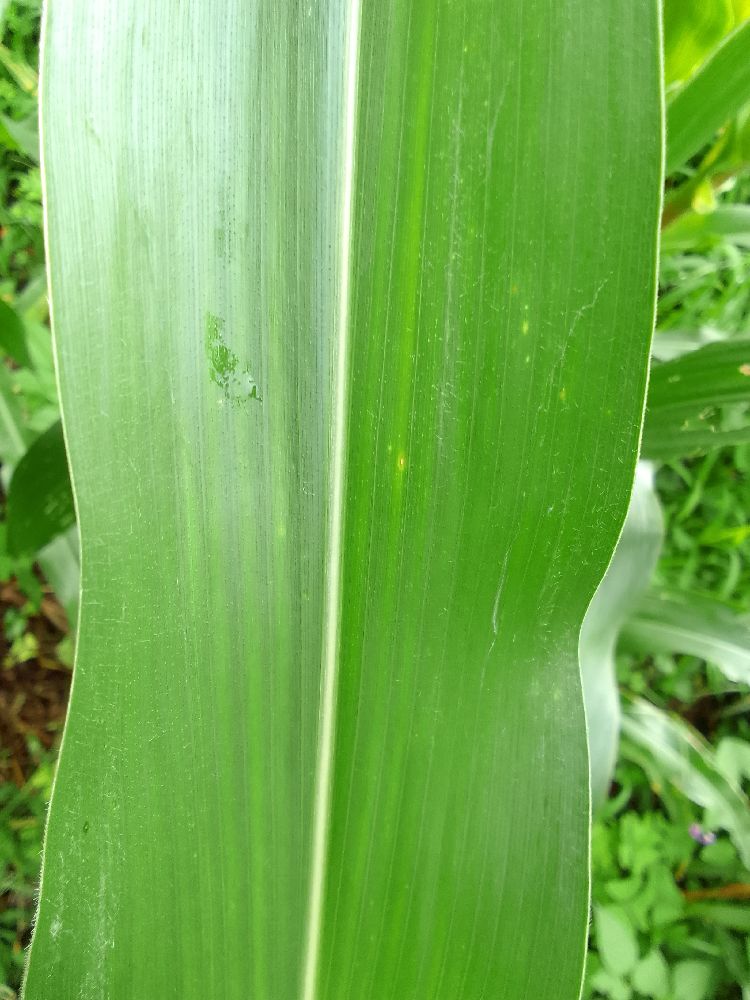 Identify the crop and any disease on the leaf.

maize, healthy
